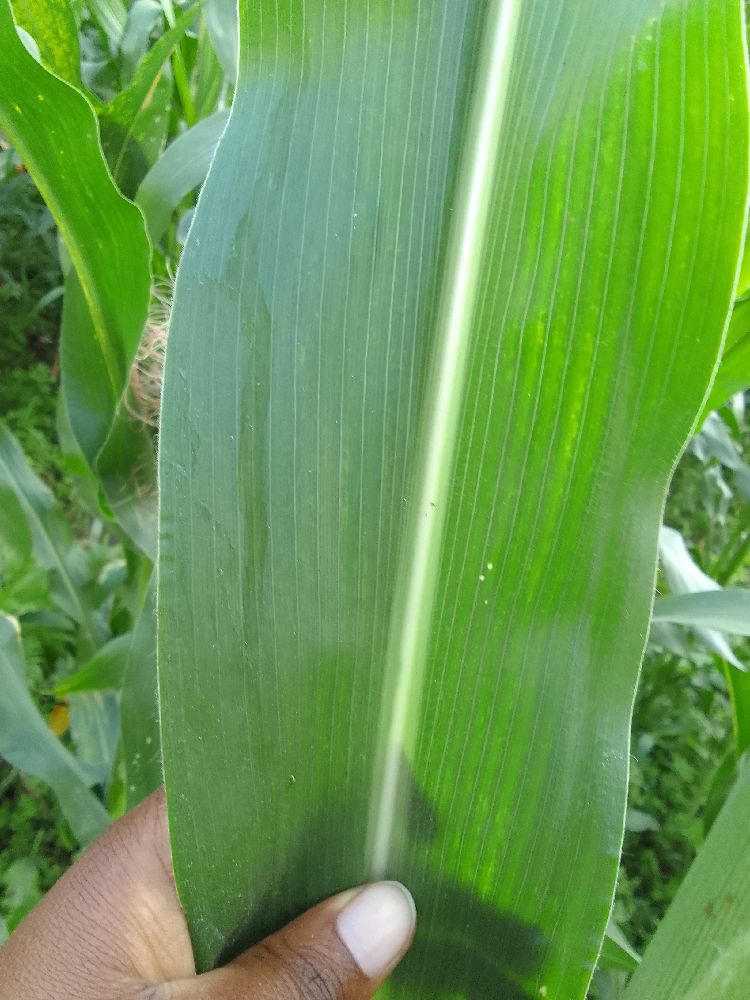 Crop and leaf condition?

maize, healthy
